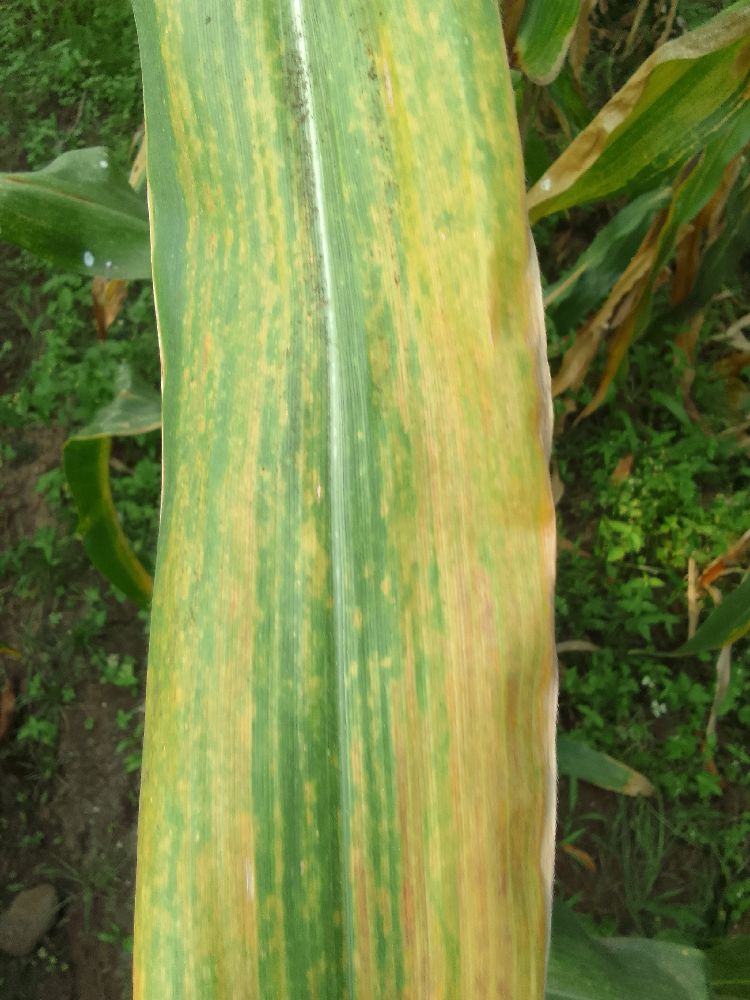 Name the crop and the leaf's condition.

maize, maize lethal necrosis
